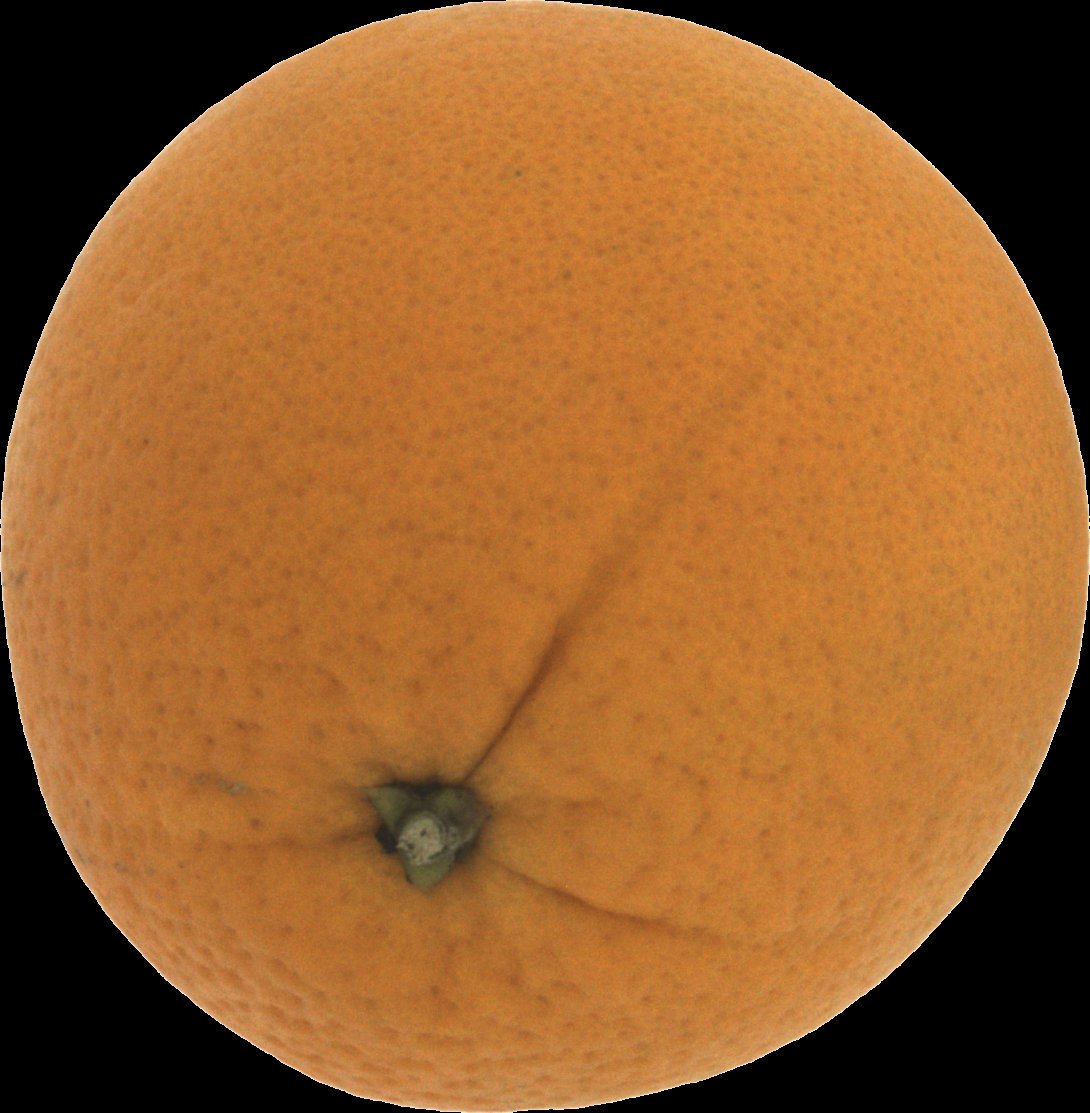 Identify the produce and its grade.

orange, good
